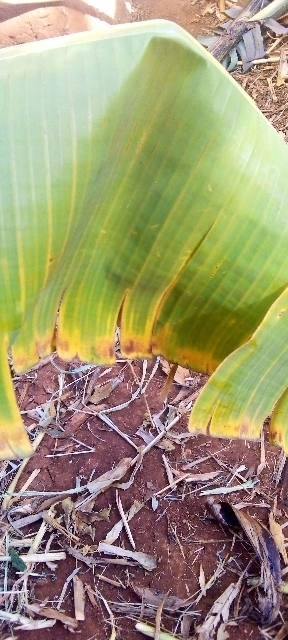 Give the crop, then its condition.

banana, fusarium wilt race 1
